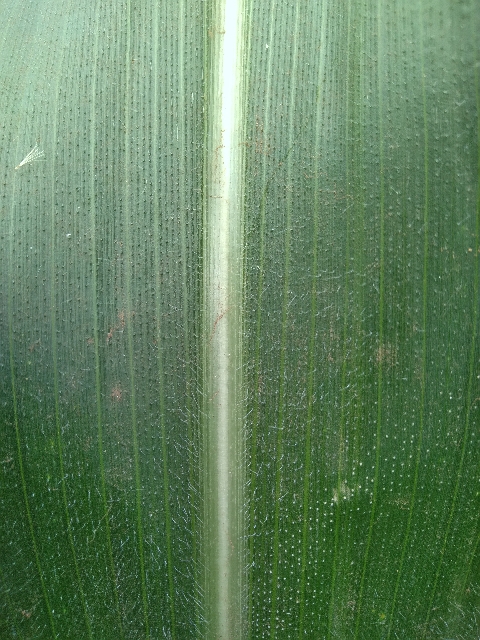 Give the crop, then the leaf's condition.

maize, healthy
